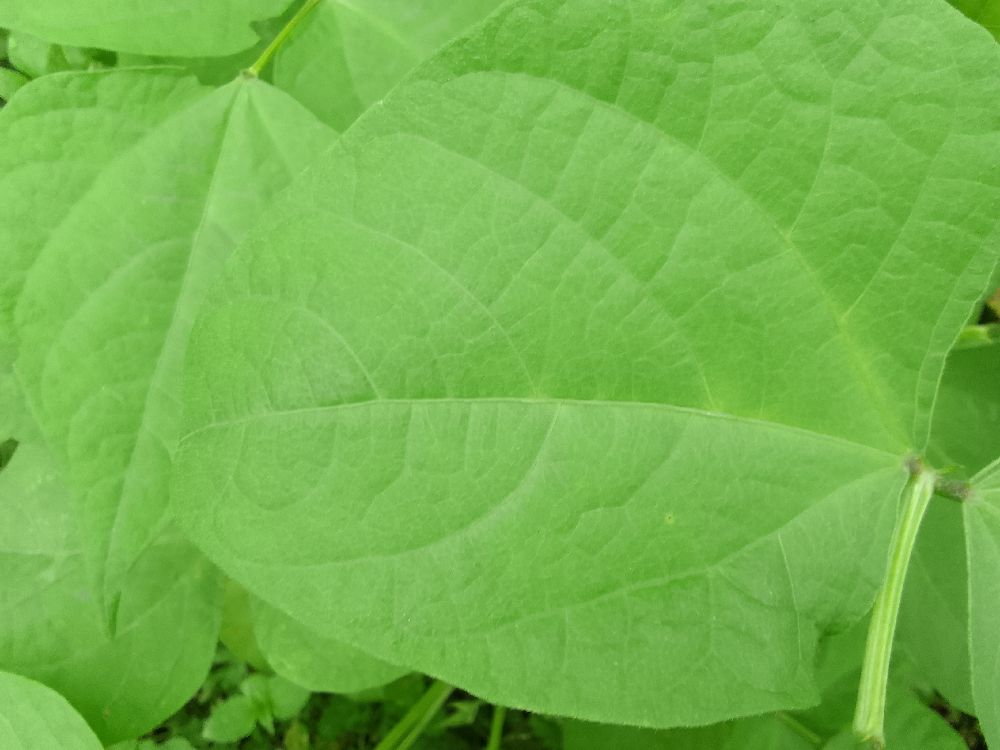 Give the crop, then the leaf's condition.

common bean, healthy
